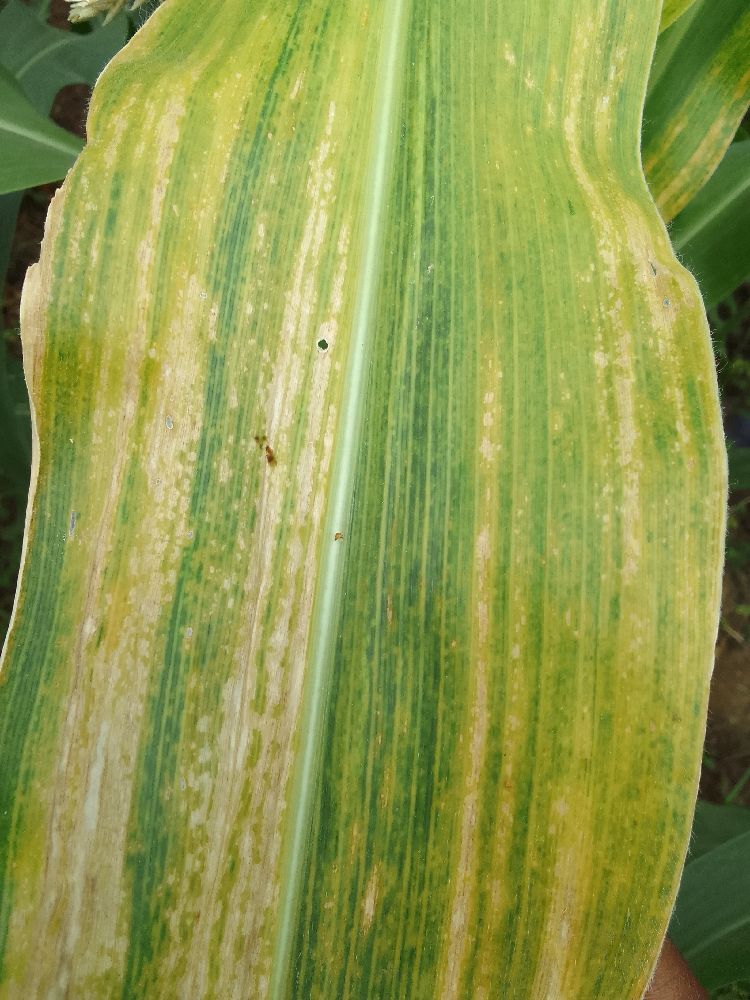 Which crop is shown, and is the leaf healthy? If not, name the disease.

maize, maize lethal necrosis
